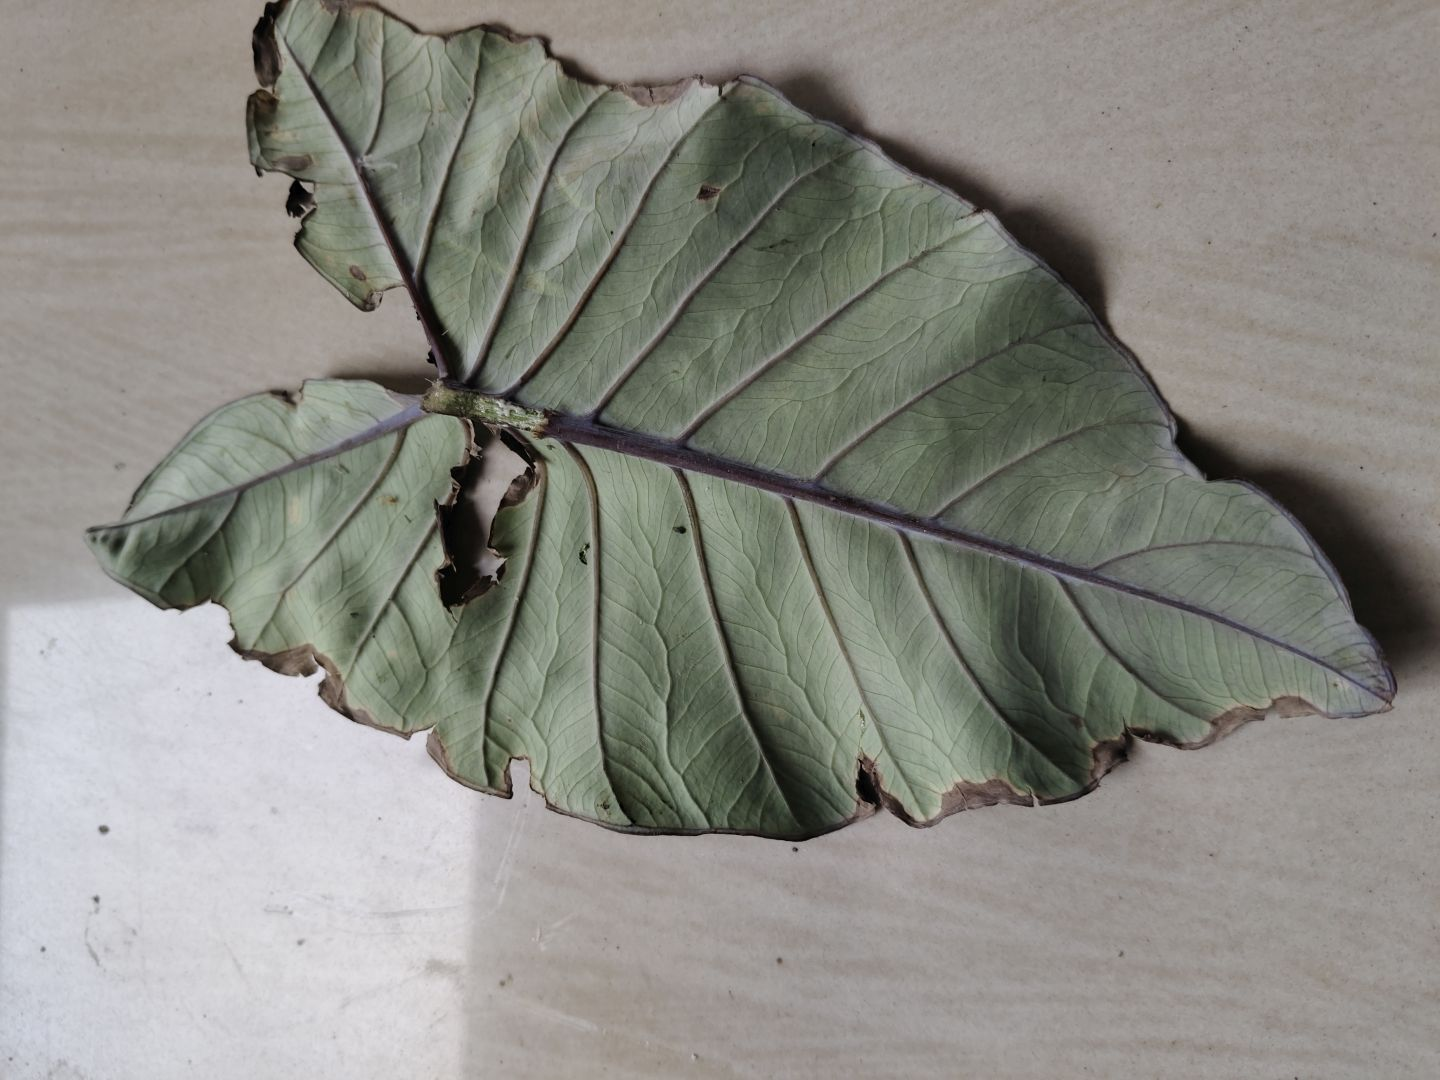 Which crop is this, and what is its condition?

taro, leaf blight
